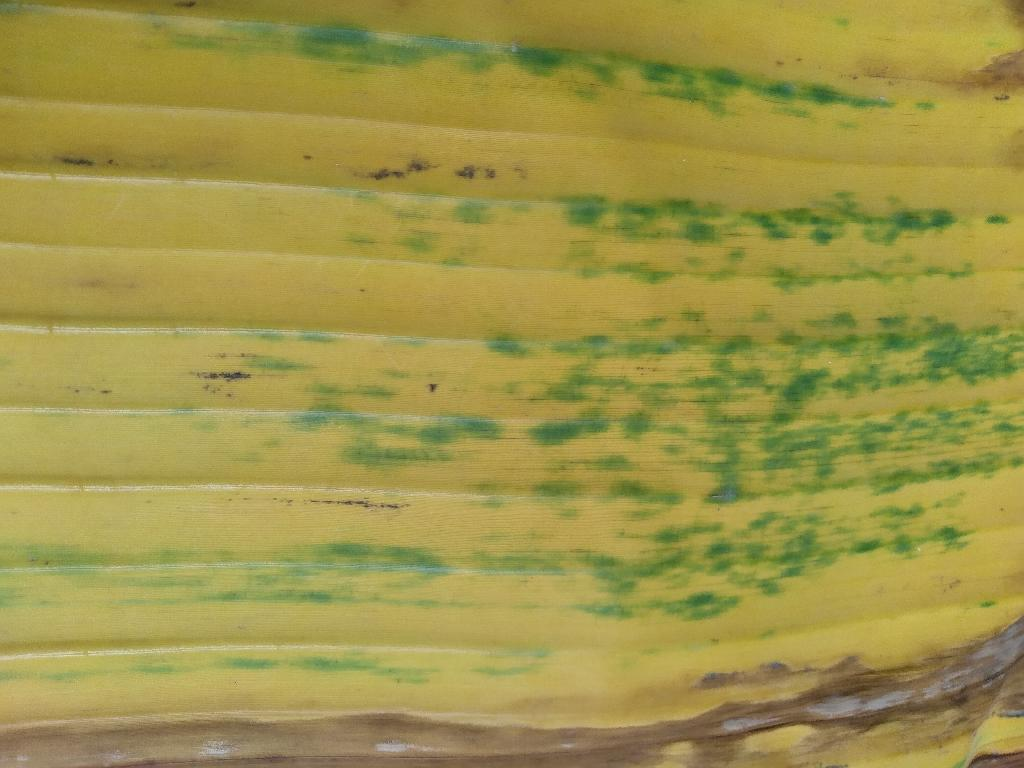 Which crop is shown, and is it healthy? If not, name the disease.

banana, fusarium wilt race 1
